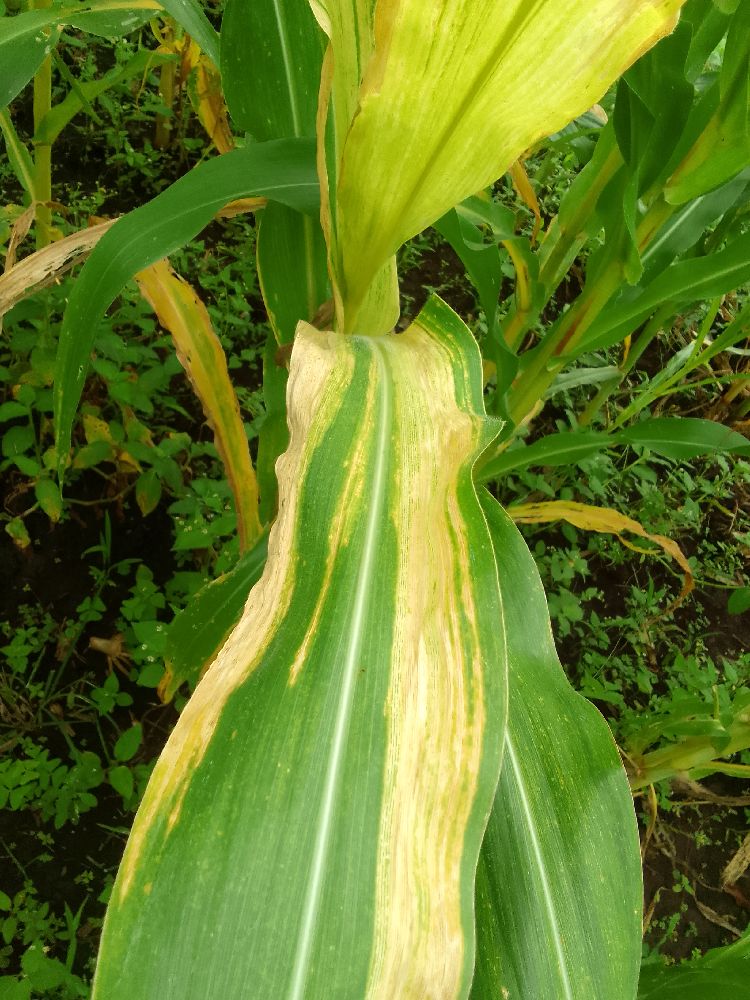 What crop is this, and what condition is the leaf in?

maize, maize lethal necrosis
